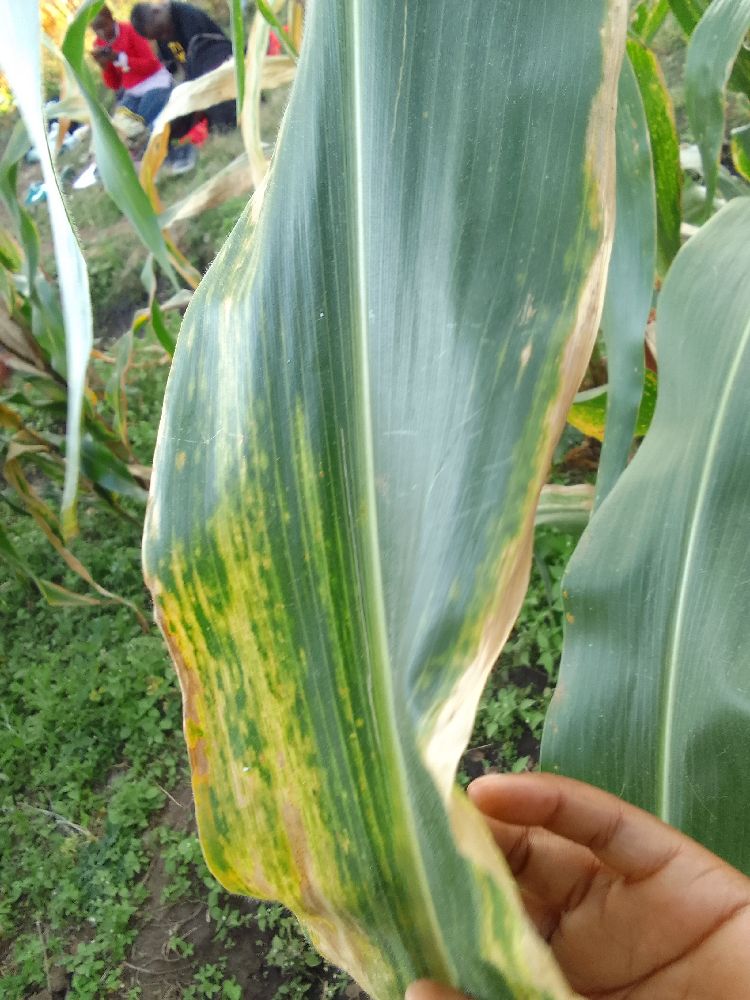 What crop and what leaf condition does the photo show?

maize, maize lethal necrosis
